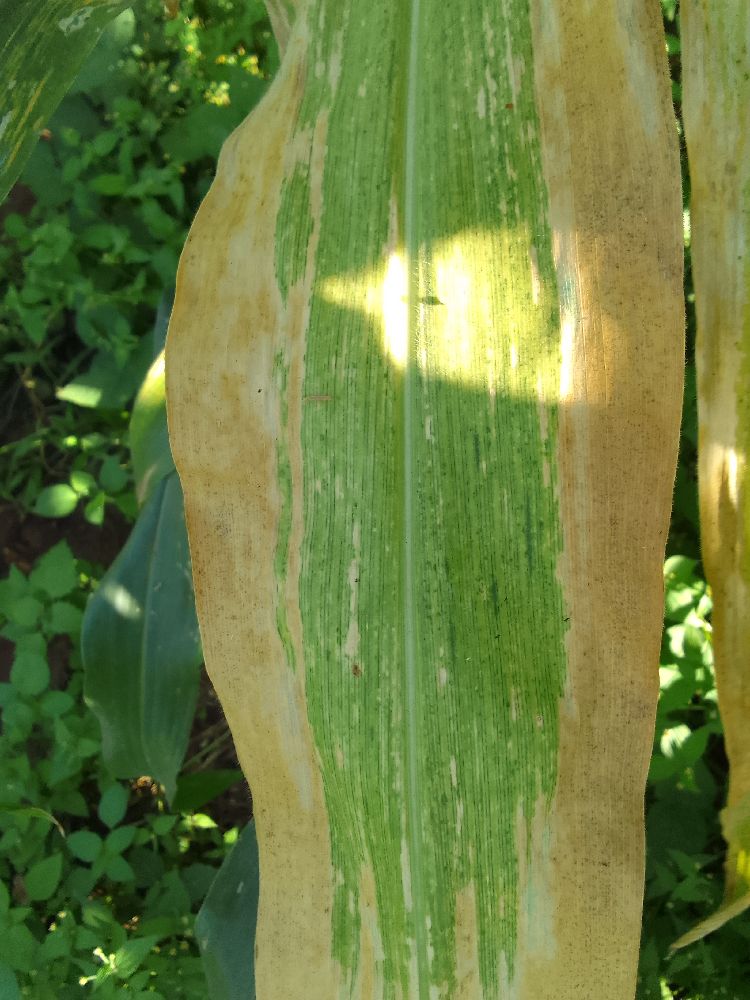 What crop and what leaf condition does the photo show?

maize, maize lethal necrosis
